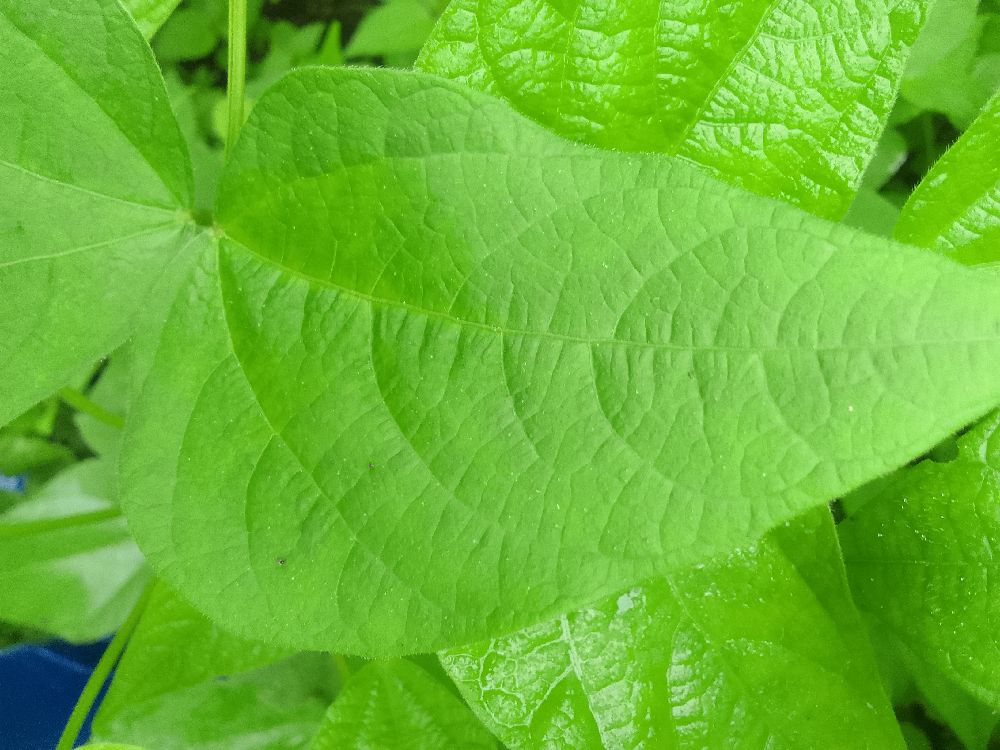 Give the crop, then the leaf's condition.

common bean, healthy
